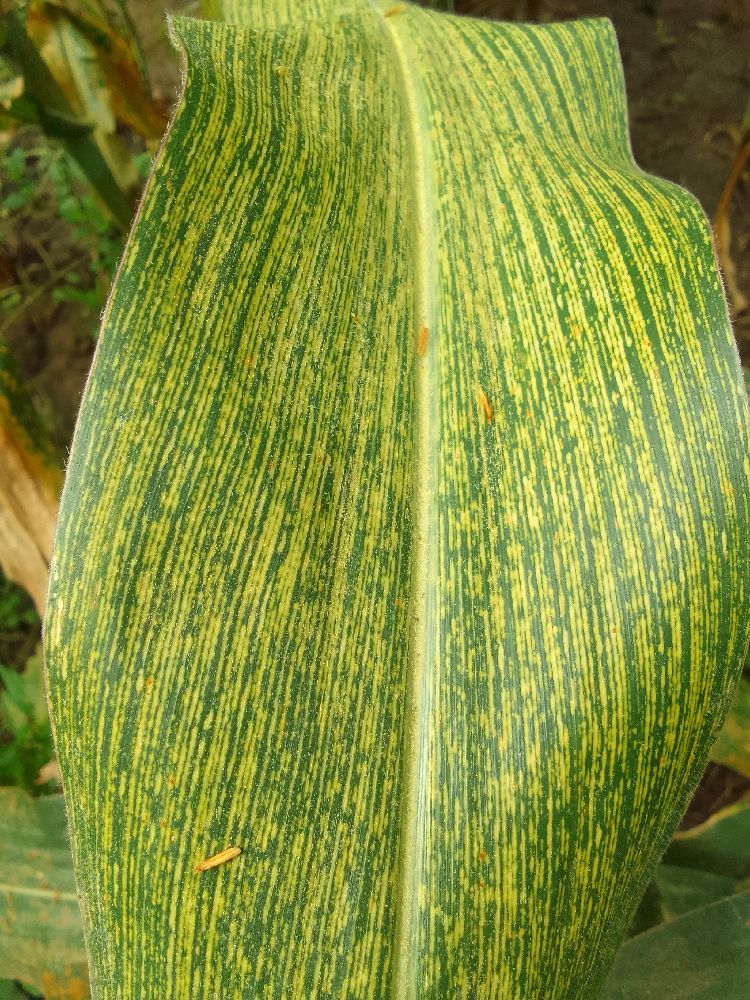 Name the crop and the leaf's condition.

maize, maize streak virus
